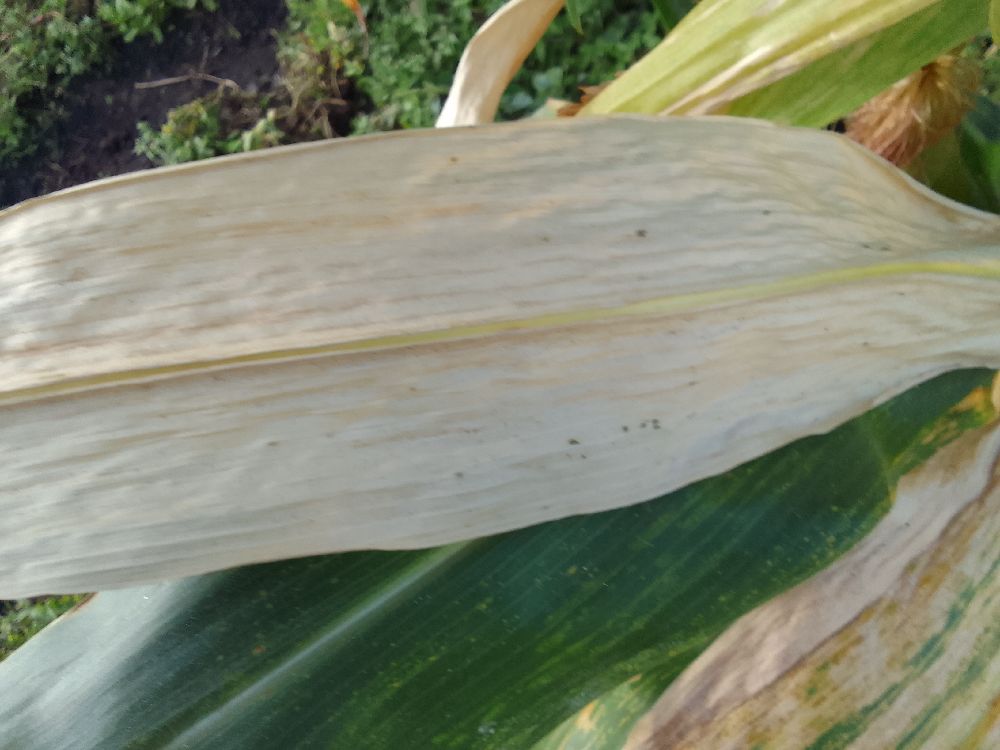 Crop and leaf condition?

maize, maize lethal necrosis
